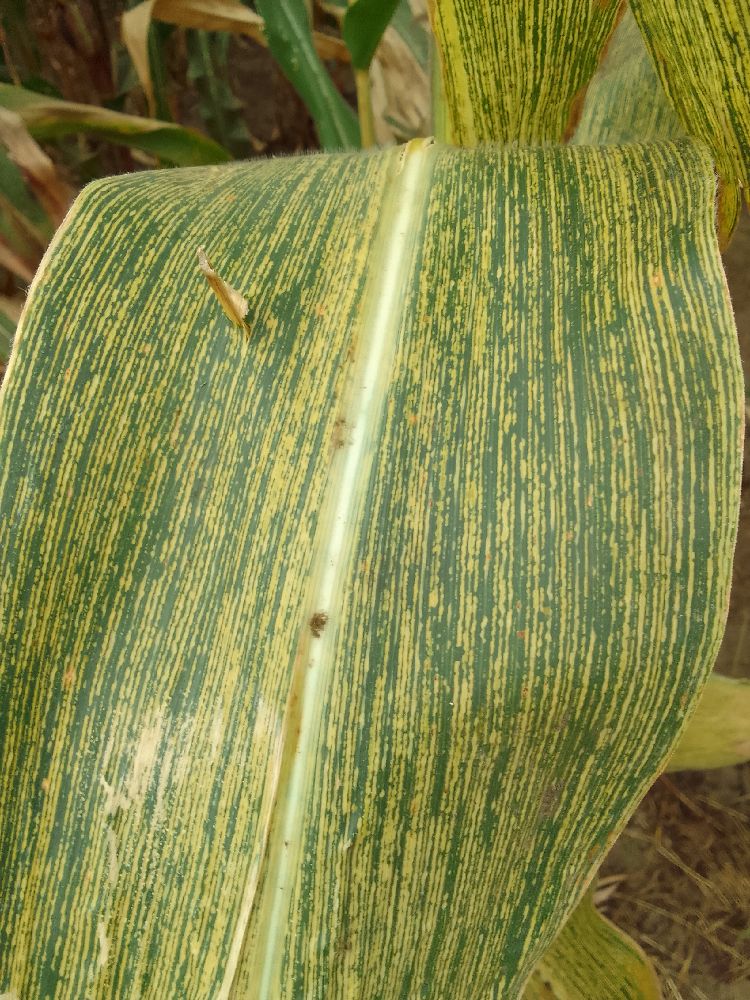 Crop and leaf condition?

maize, maize streak virus
